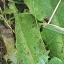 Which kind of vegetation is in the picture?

structured weed
